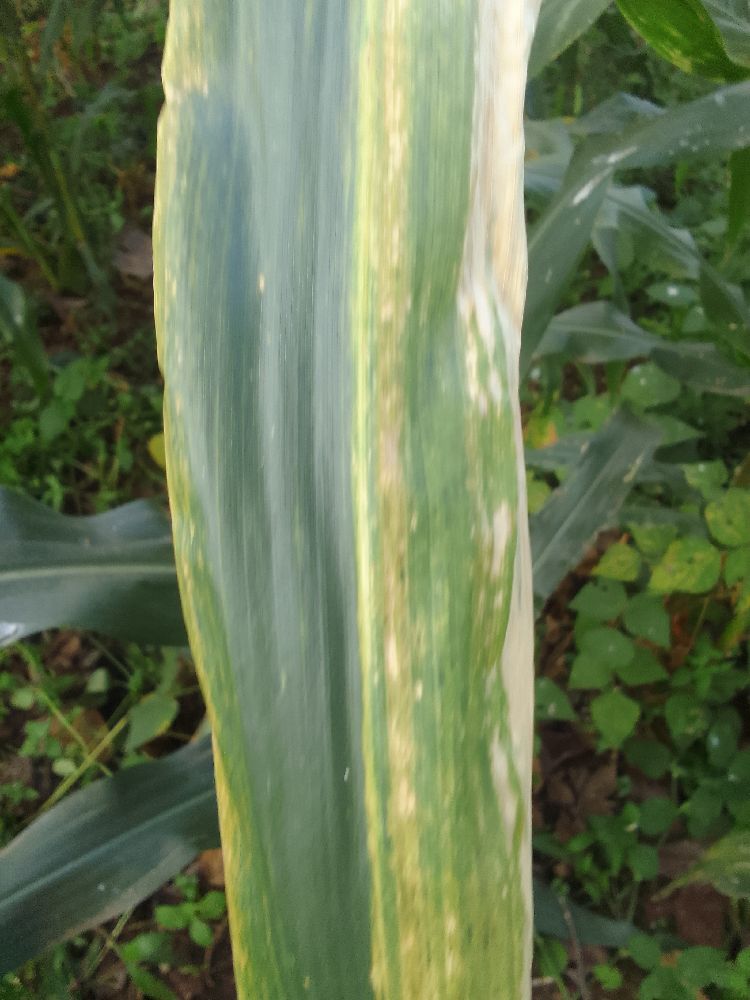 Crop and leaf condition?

maize, maize lethal necrosis
